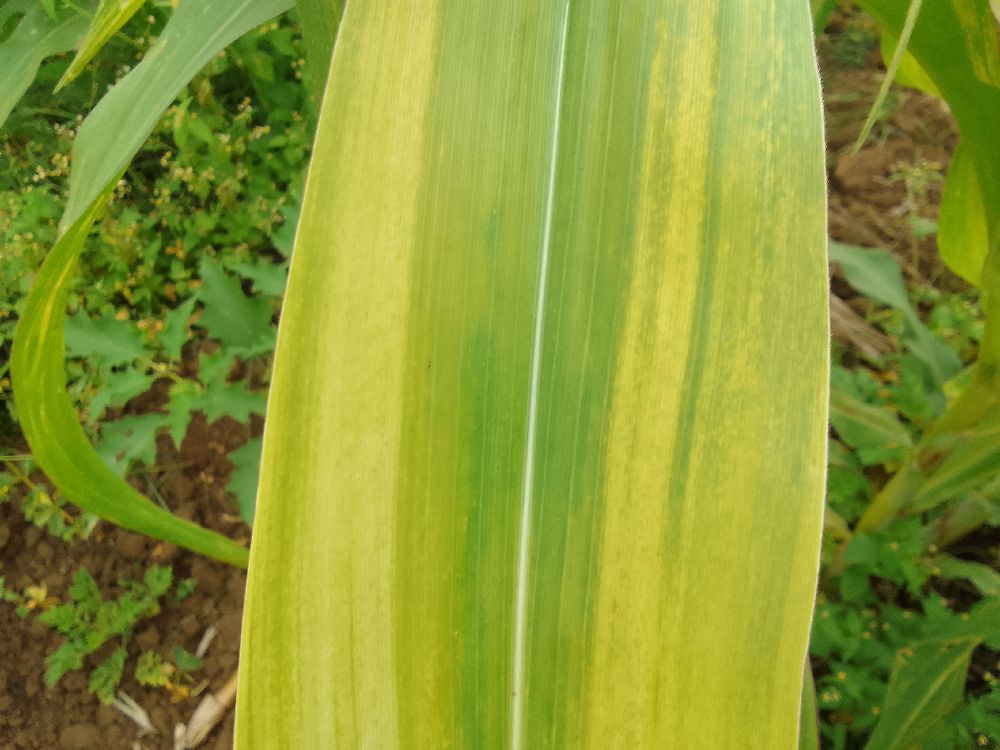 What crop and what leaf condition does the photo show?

maize, maize lethal necrosis
